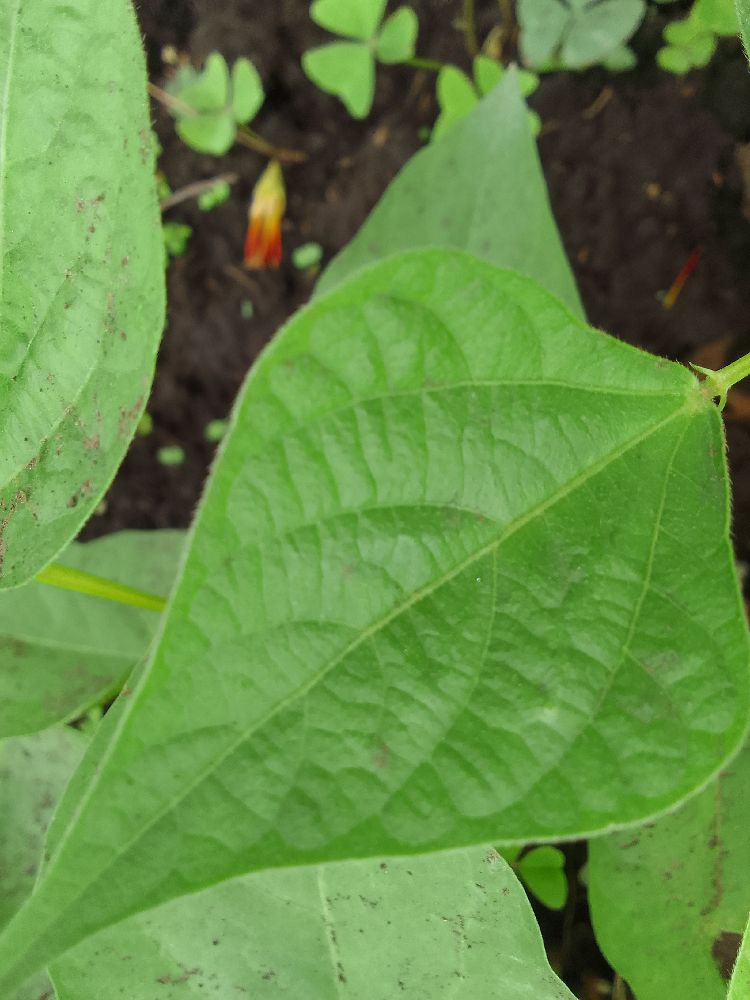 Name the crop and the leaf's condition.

common bean, healthy
